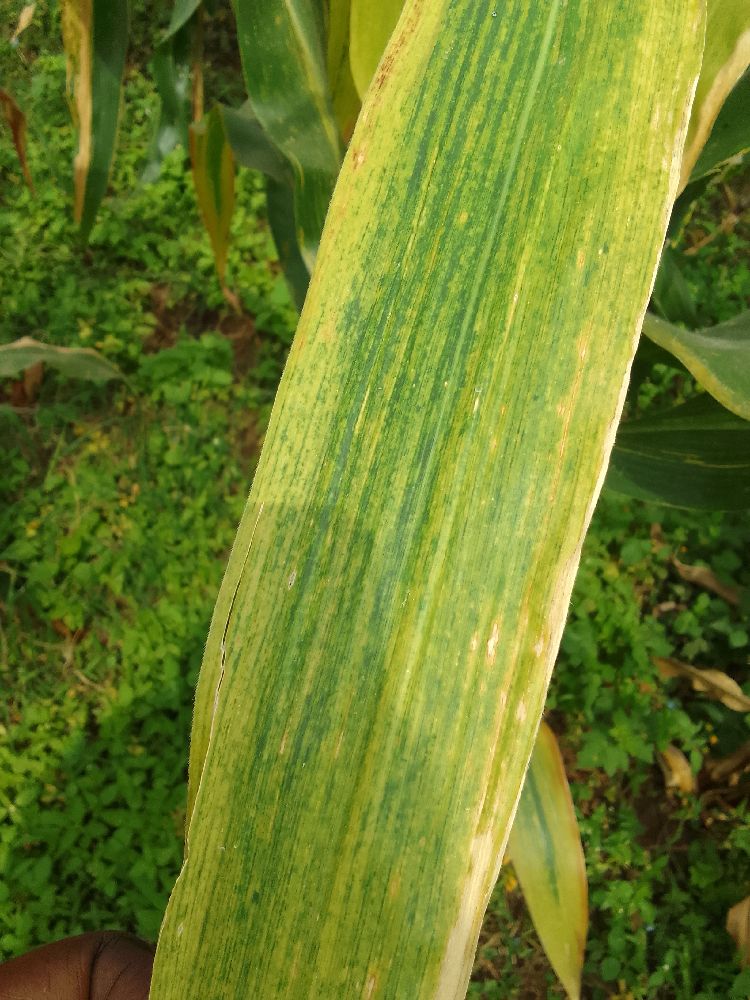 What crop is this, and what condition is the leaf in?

maize, maize lethal necrosis
